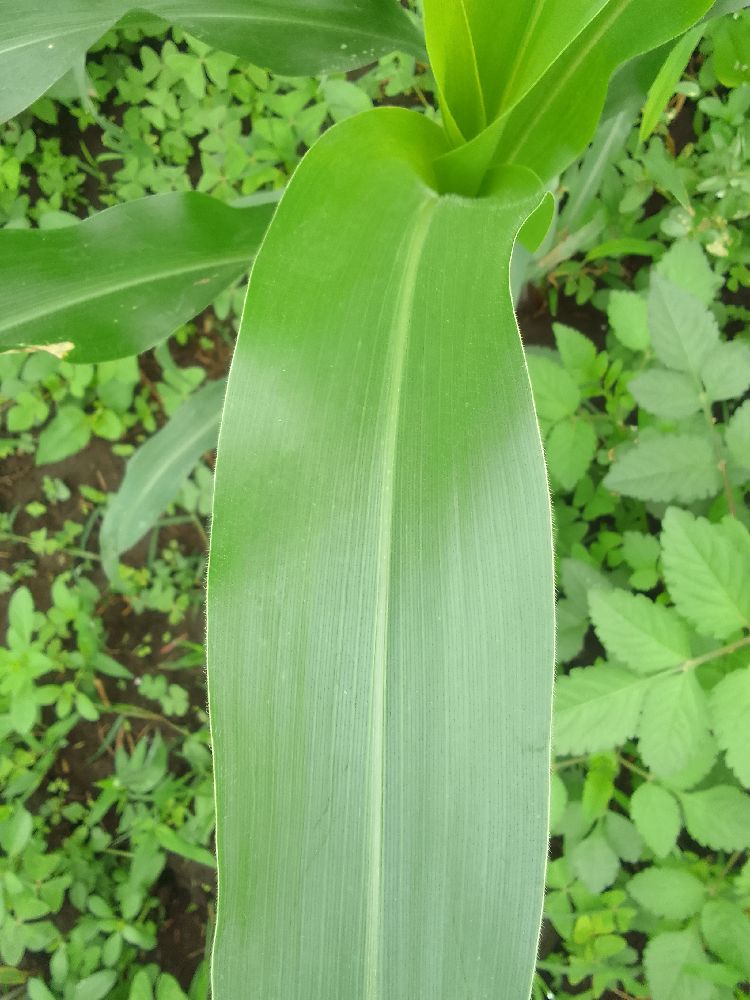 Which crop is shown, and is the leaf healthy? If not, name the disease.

maize, healthy
